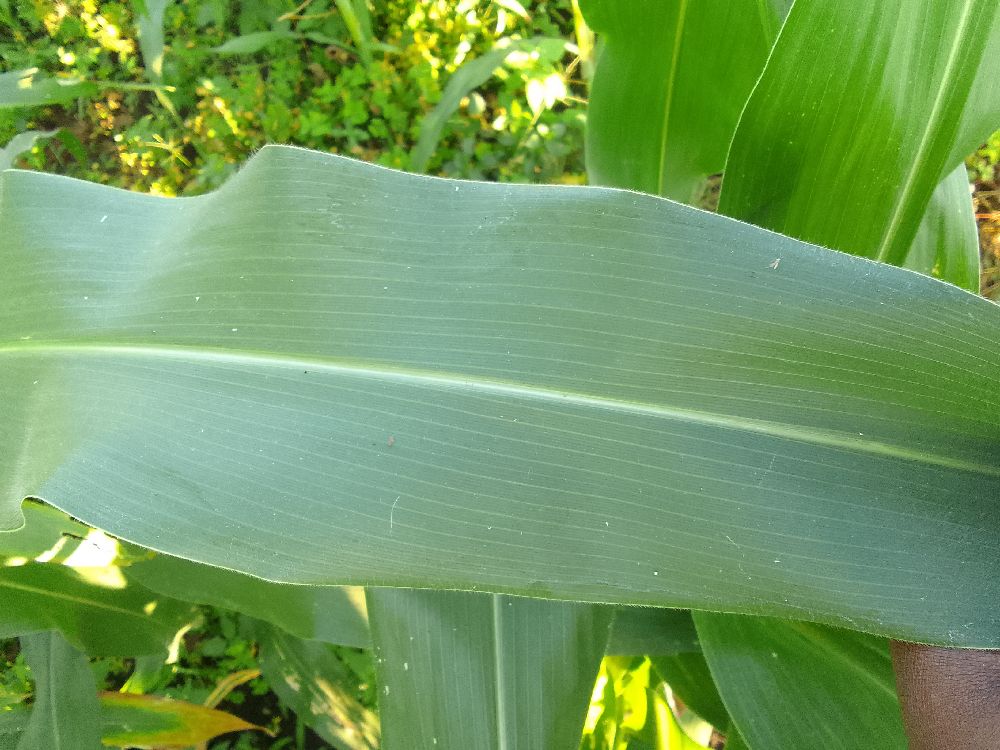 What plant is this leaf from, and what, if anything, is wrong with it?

maize, healthy
